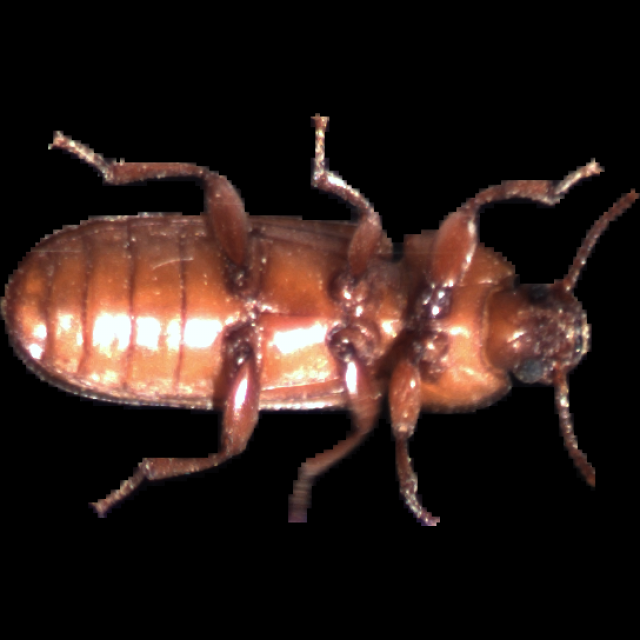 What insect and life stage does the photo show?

mealworm beetle
